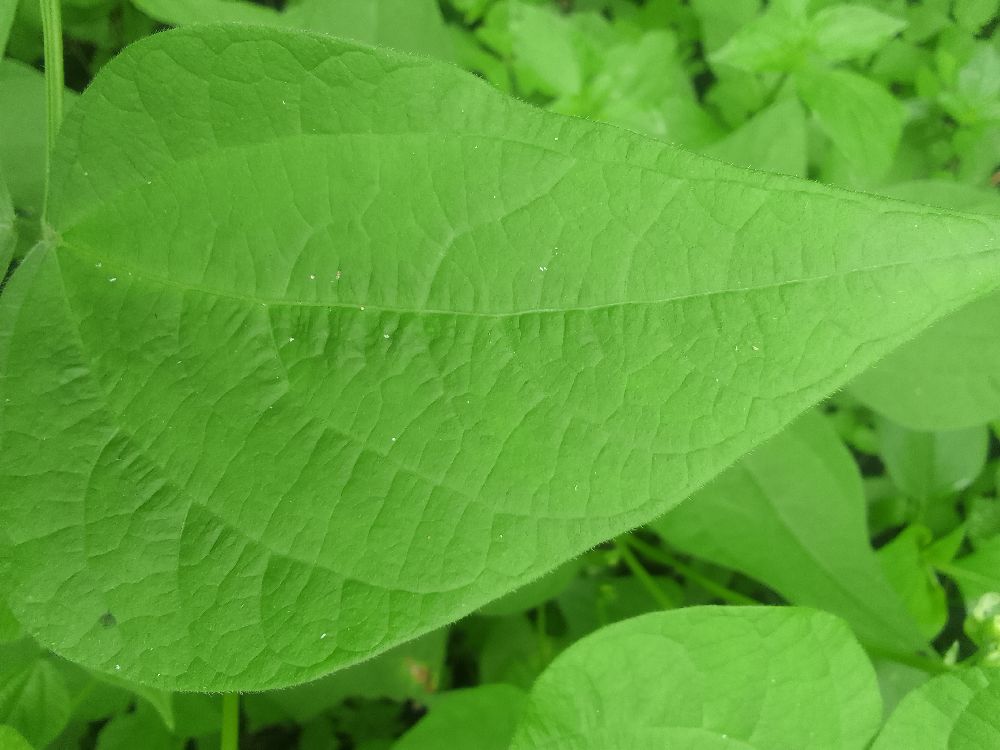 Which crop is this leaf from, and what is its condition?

common bean, healthy
